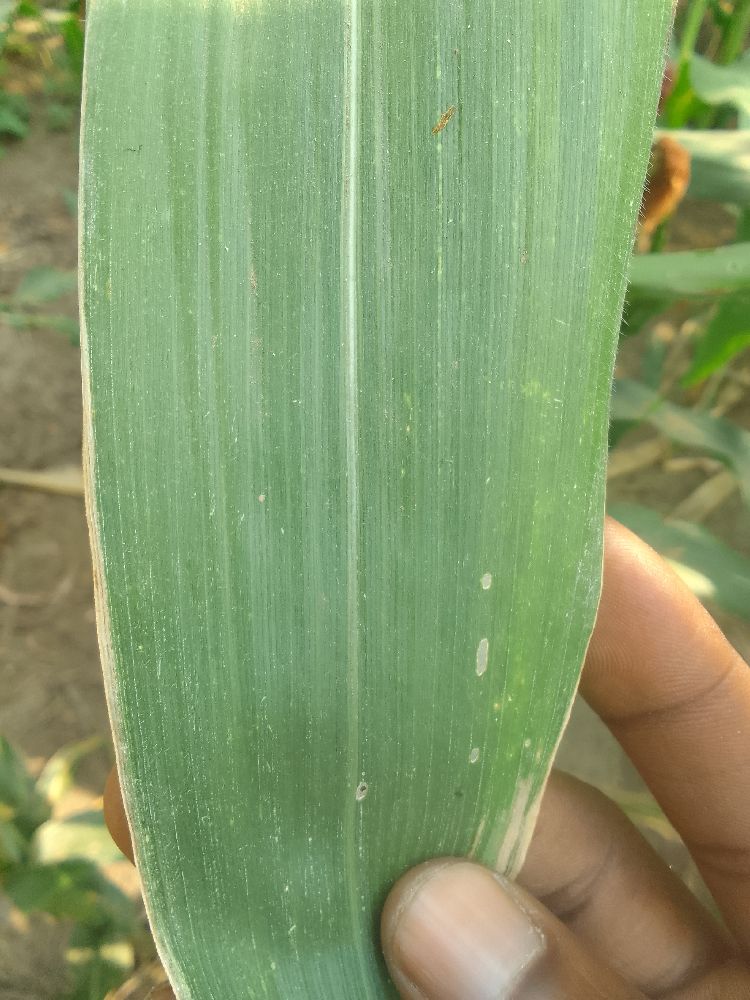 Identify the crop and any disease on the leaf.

maize, healthy
